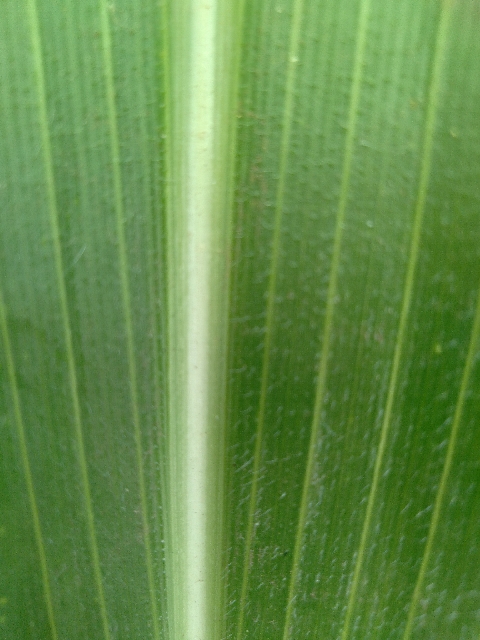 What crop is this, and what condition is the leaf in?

maize, healthy
